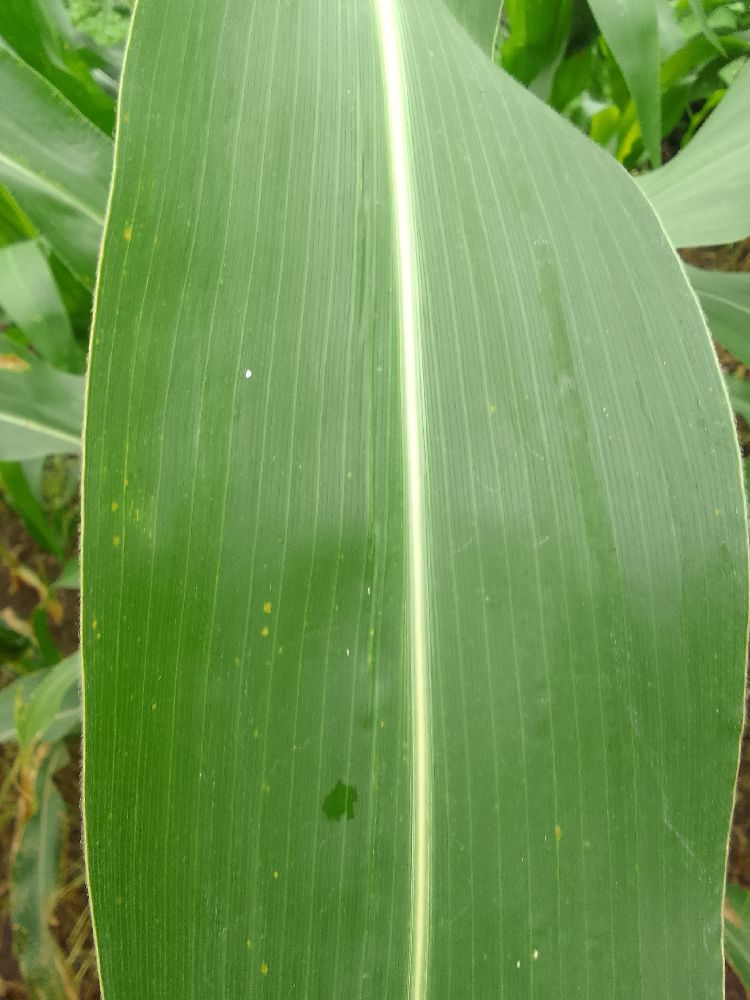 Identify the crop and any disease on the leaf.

maize, healthy
